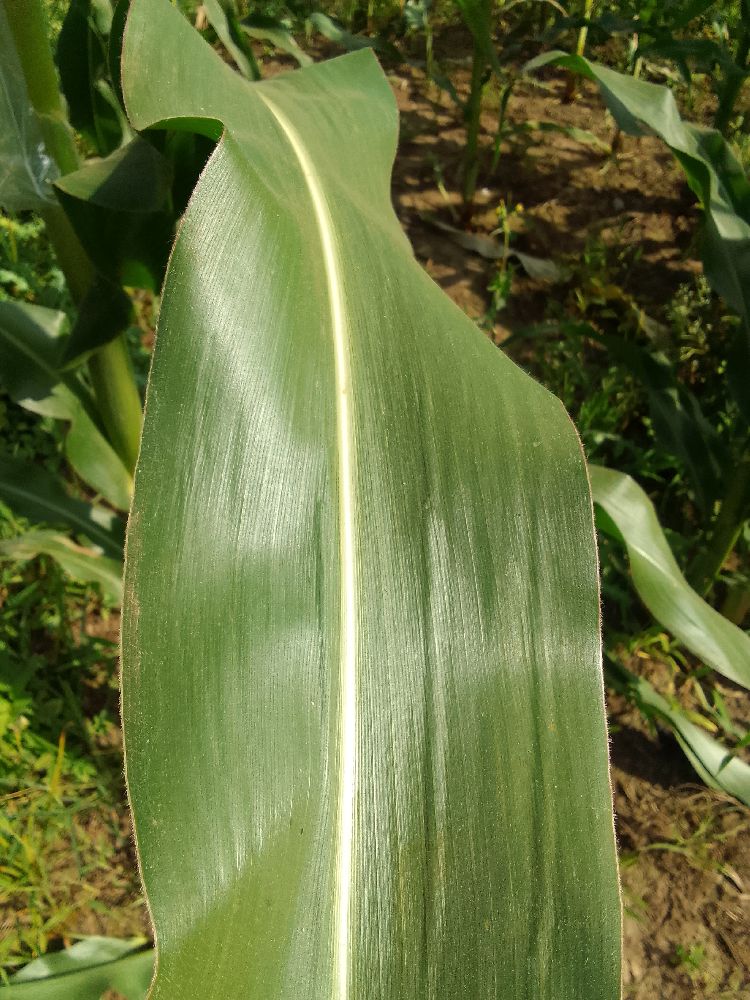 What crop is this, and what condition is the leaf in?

maize, healthy
